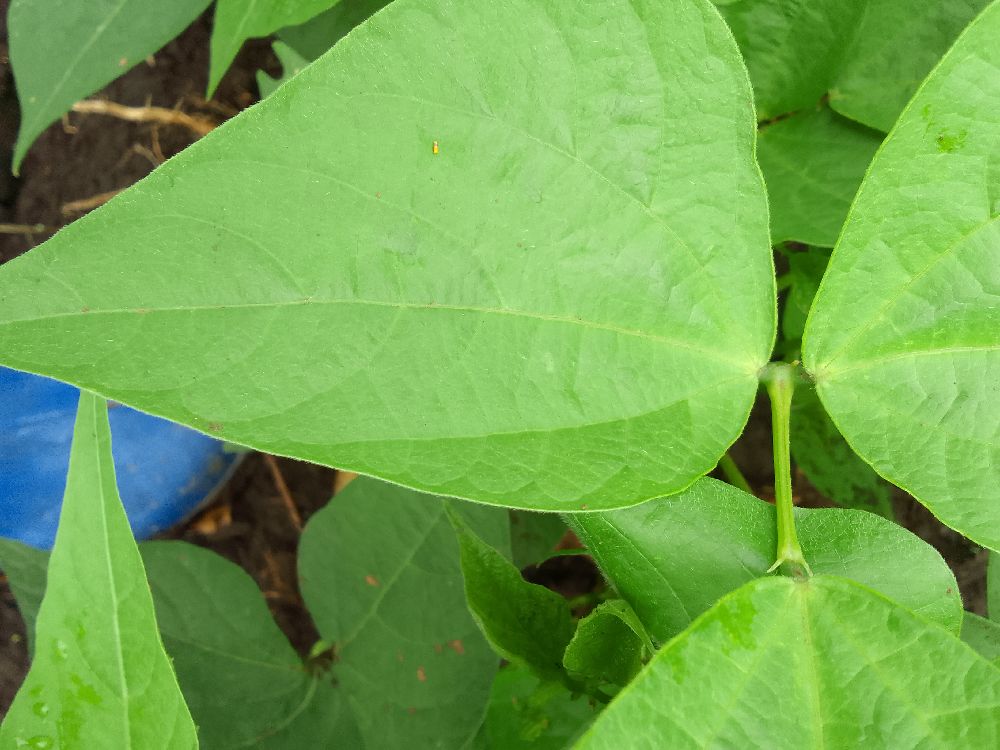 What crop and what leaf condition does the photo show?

common bean, healthy
